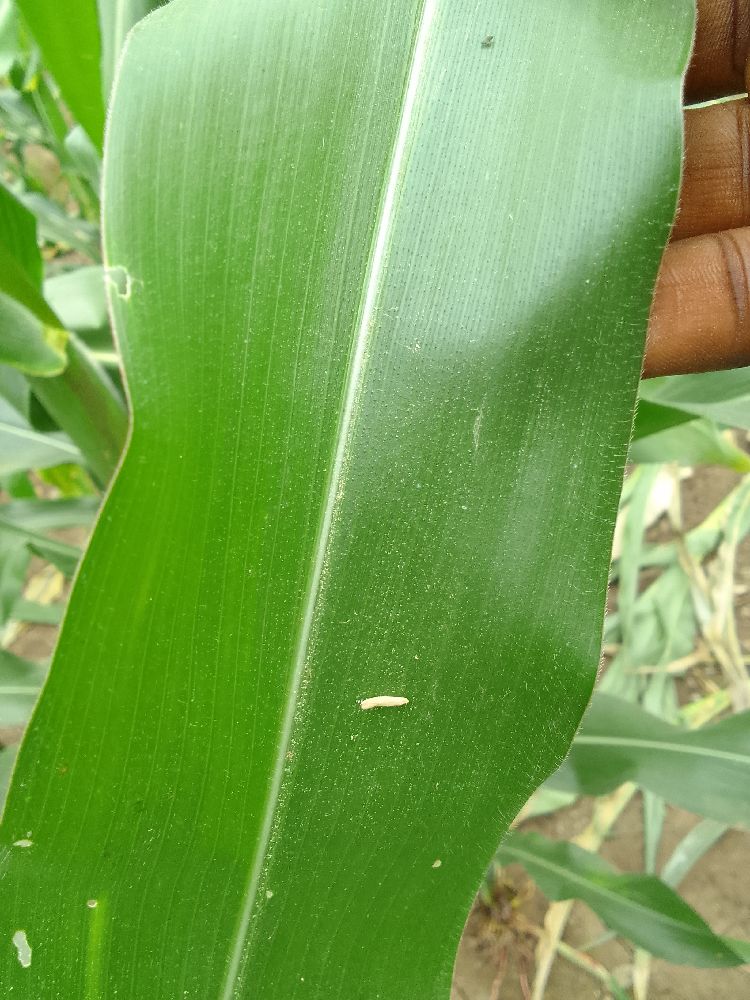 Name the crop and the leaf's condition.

maize, healthy
